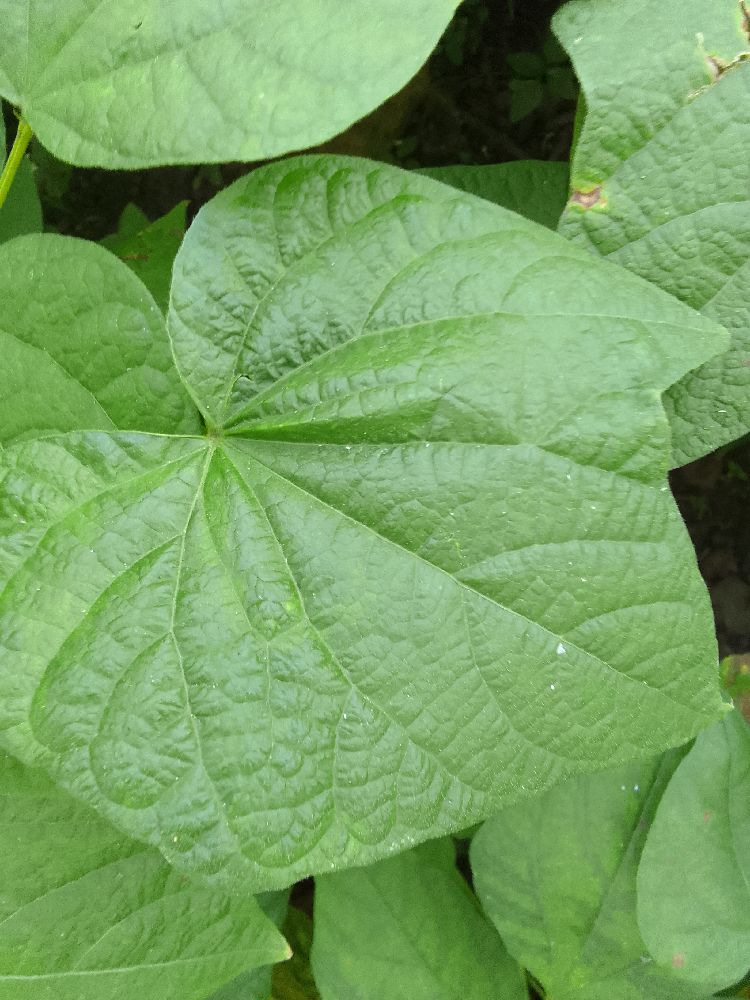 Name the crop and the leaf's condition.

common bean, healthy
